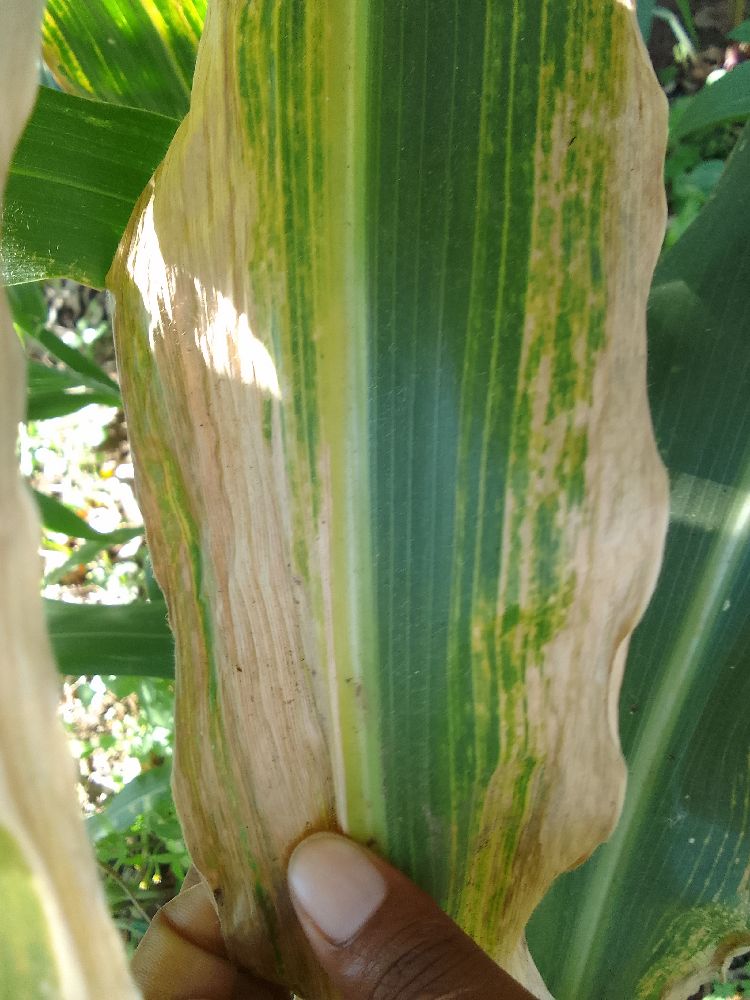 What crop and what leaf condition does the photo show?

maize, maize lethal necrosis
